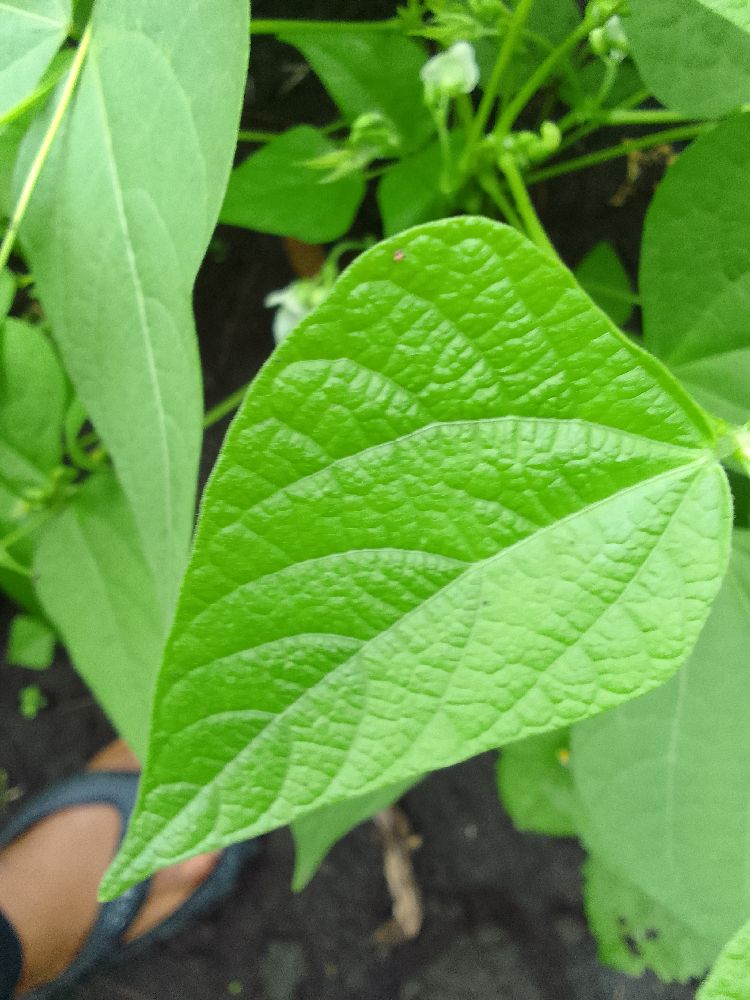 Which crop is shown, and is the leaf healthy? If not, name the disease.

common bean, healthy
